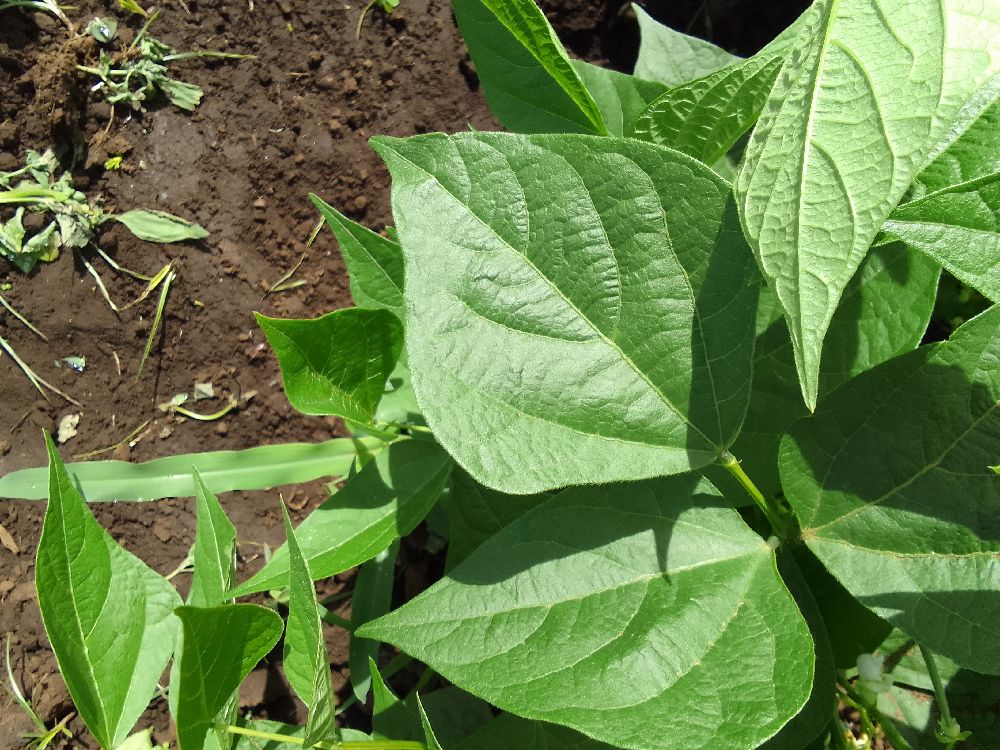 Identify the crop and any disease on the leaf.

common bean, healthy
